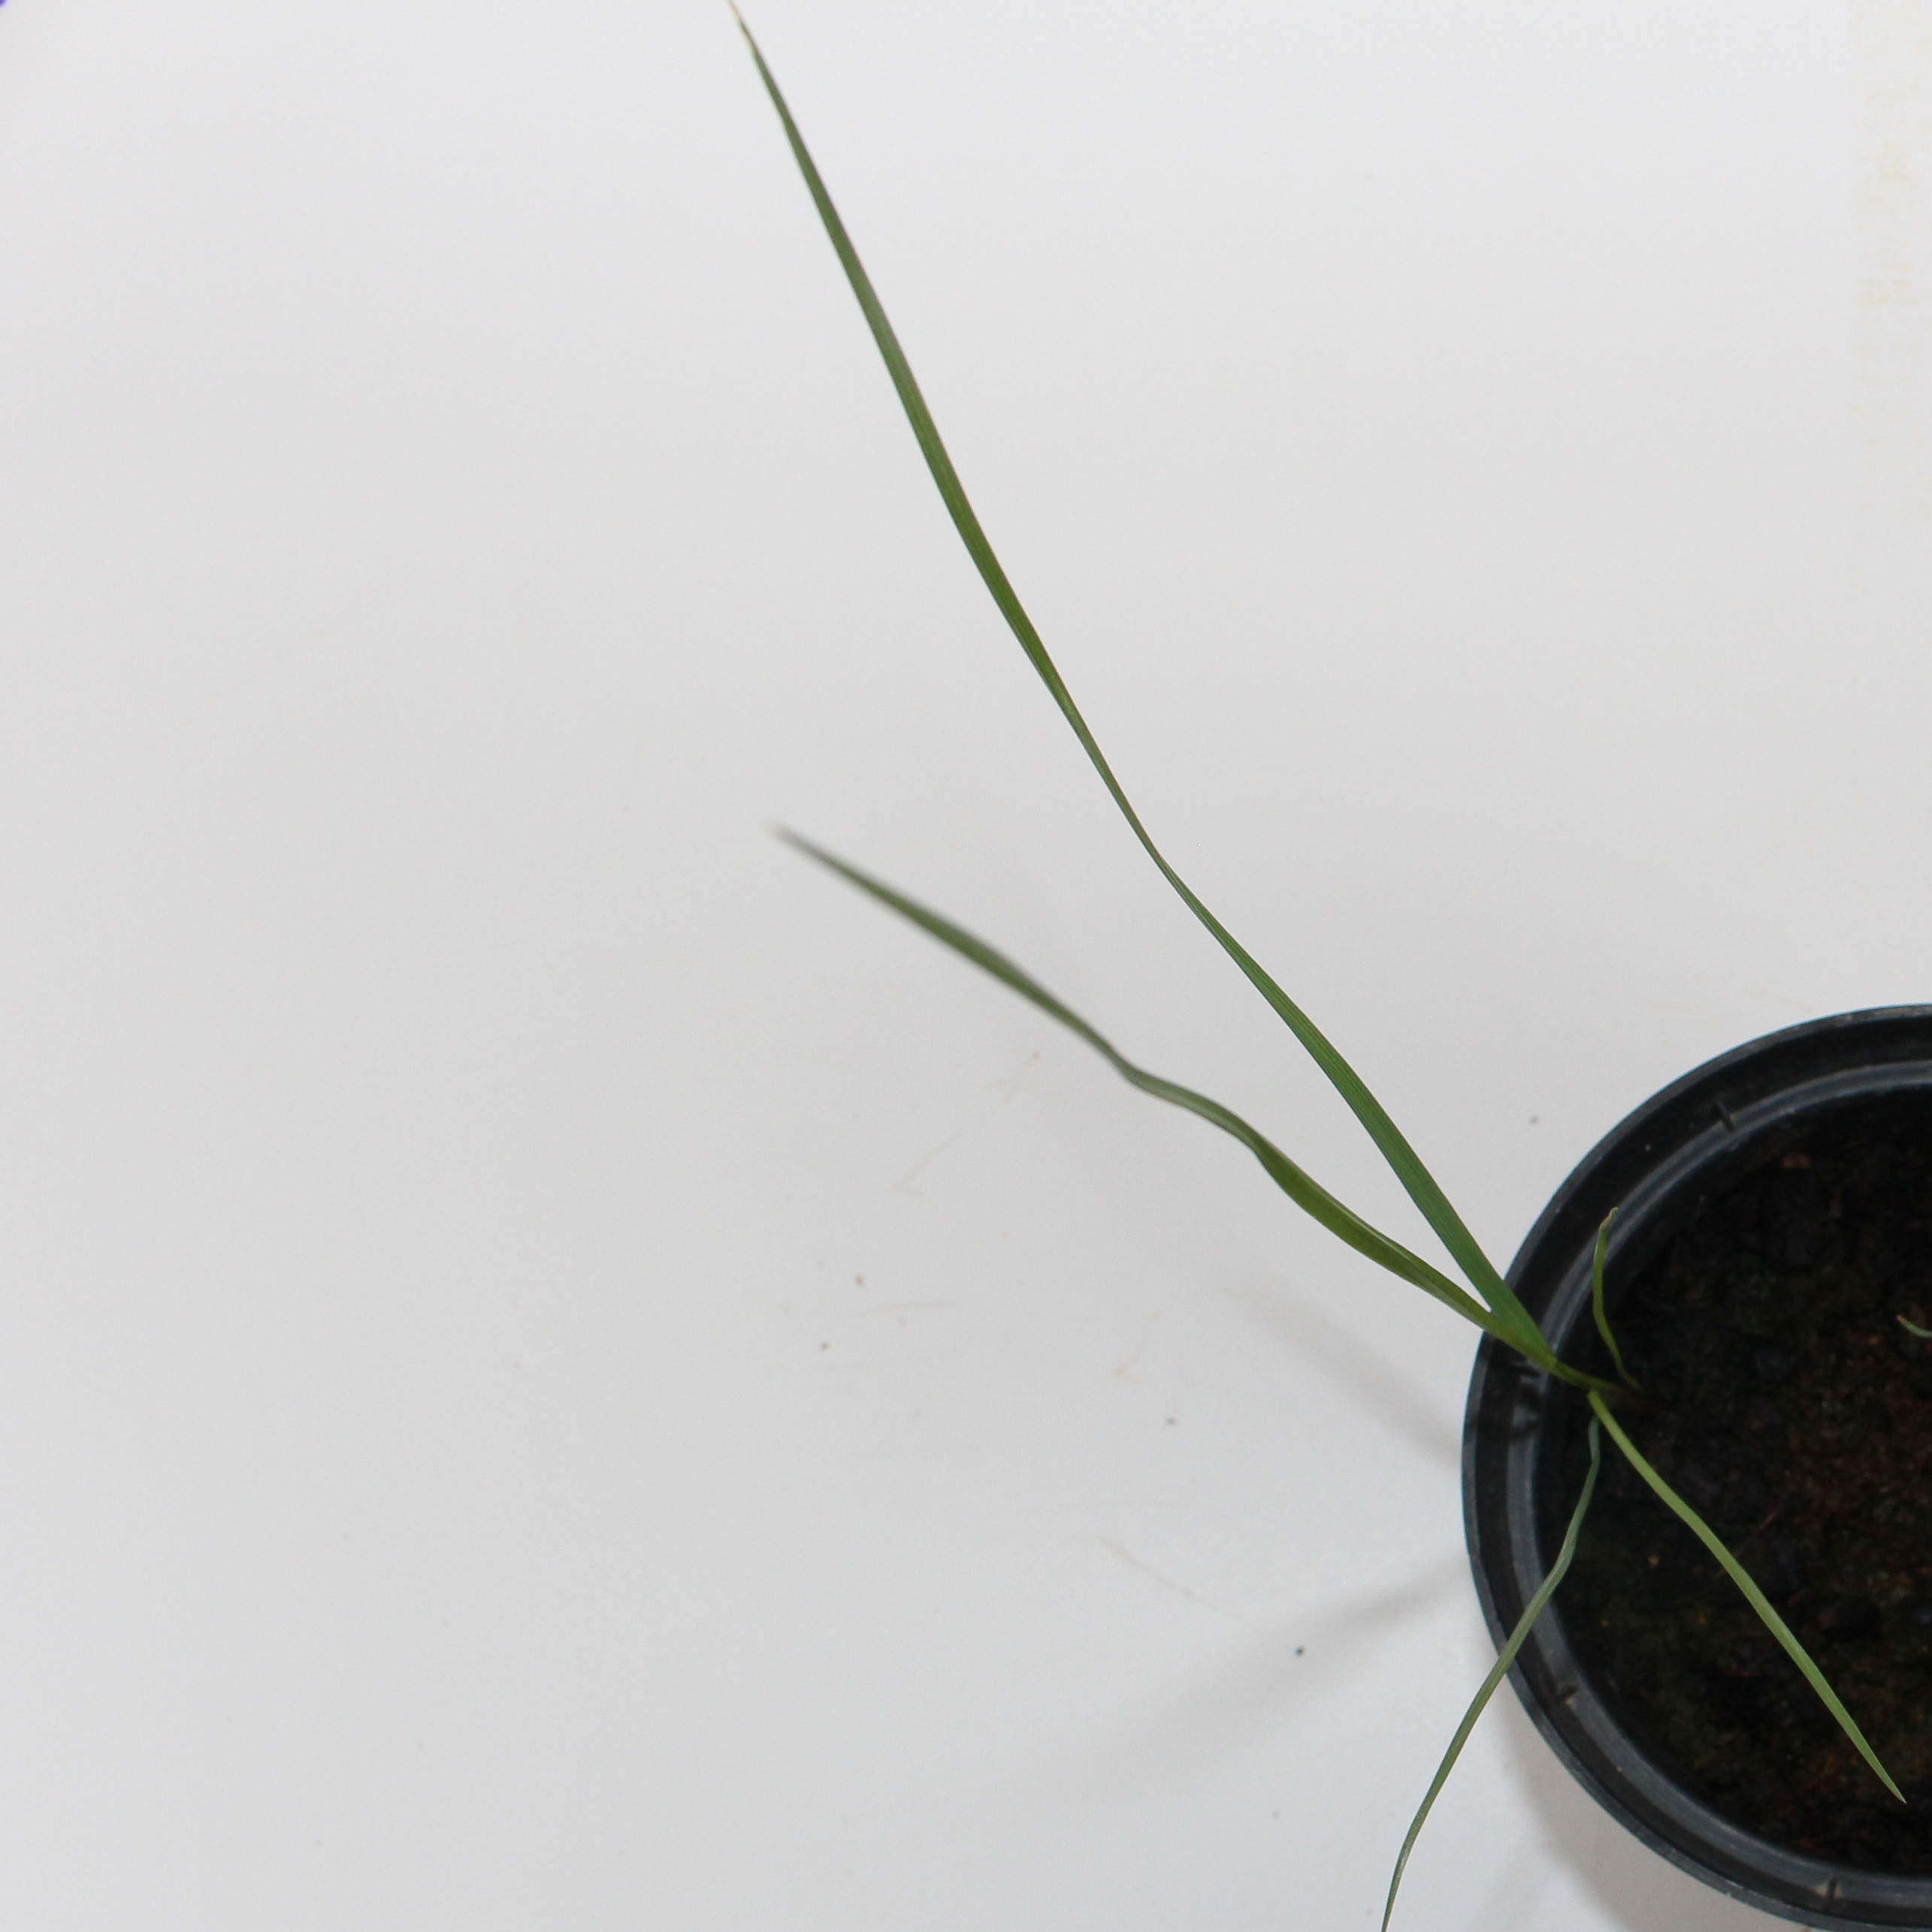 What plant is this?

Lolium multiflorum
